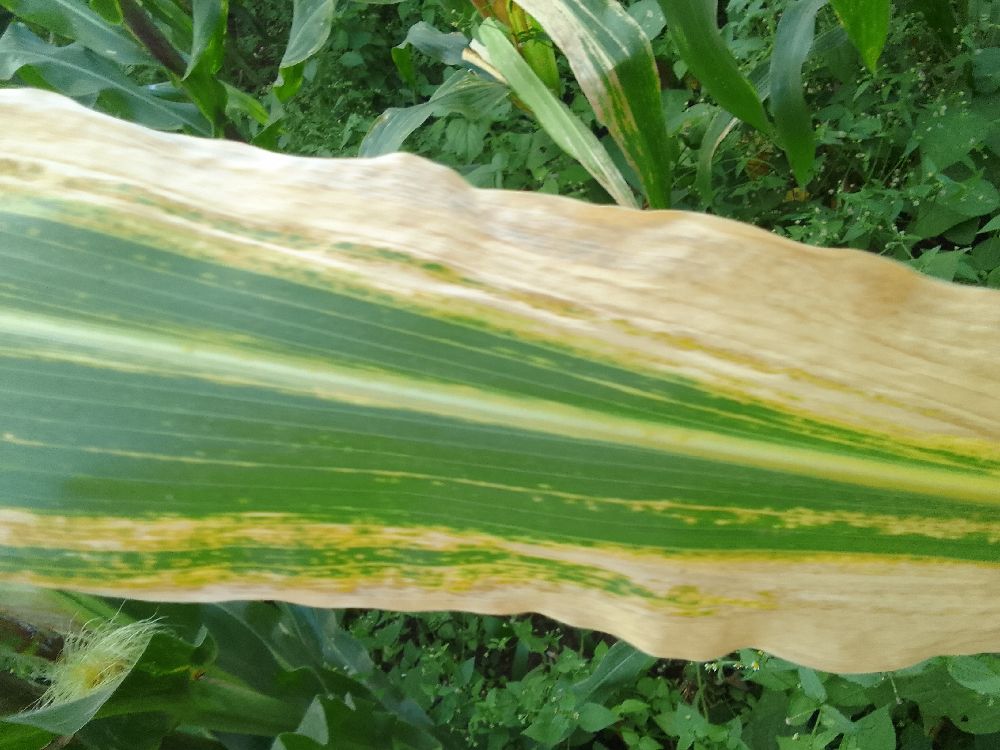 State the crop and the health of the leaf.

maize, maize lethal necrosis
